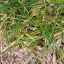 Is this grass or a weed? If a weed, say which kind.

grass
